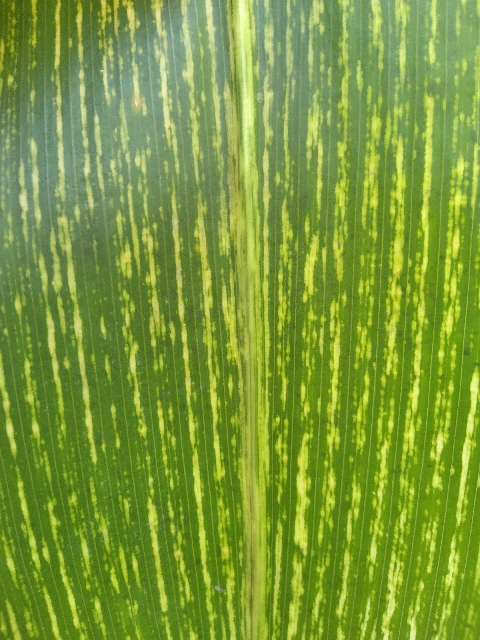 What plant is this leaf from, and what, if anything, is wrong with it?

maize, maize streak virus
